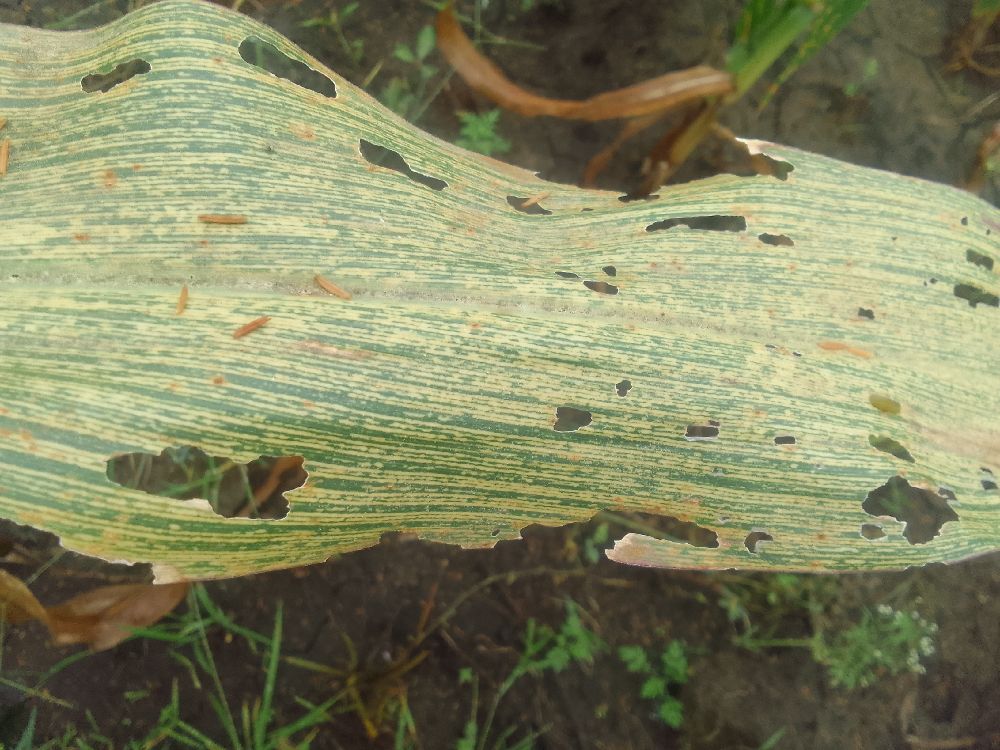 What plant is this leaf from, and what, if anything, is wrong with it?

maize, maize streak virus
